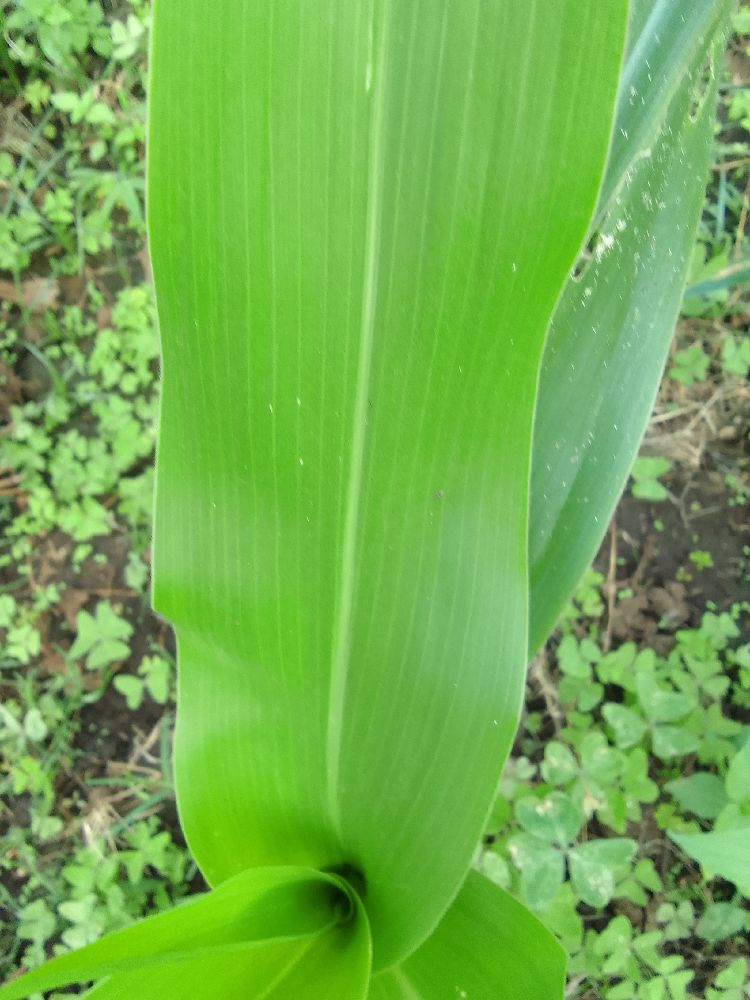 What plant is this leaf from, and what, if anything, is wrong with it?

maize, healthy
